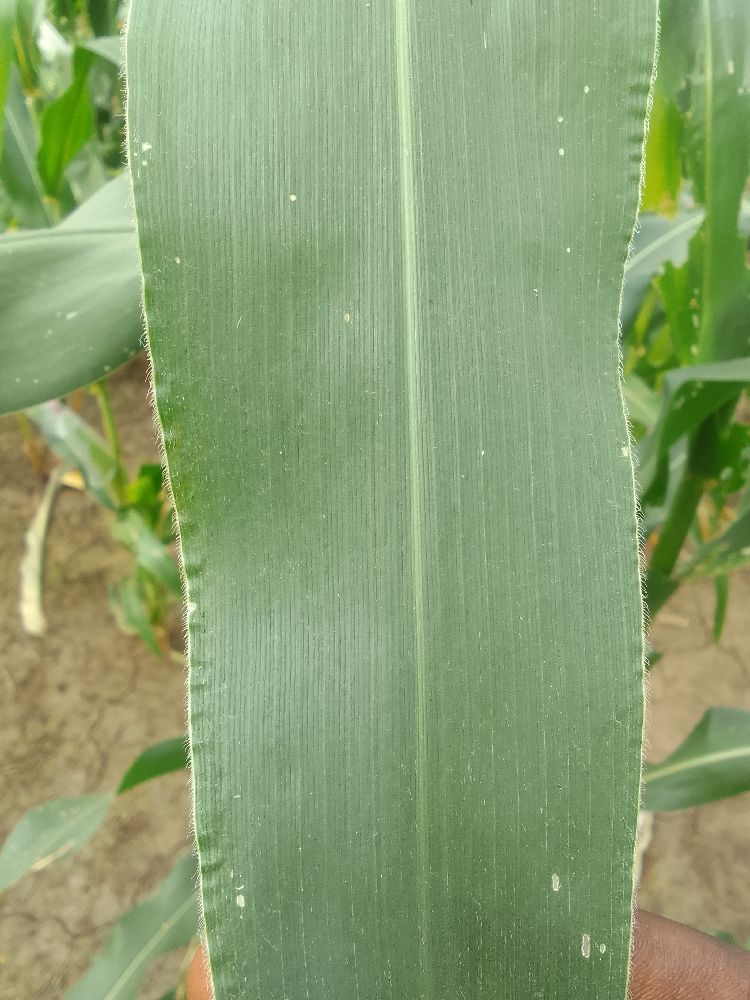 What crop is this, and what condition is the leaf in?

maize, healthy
